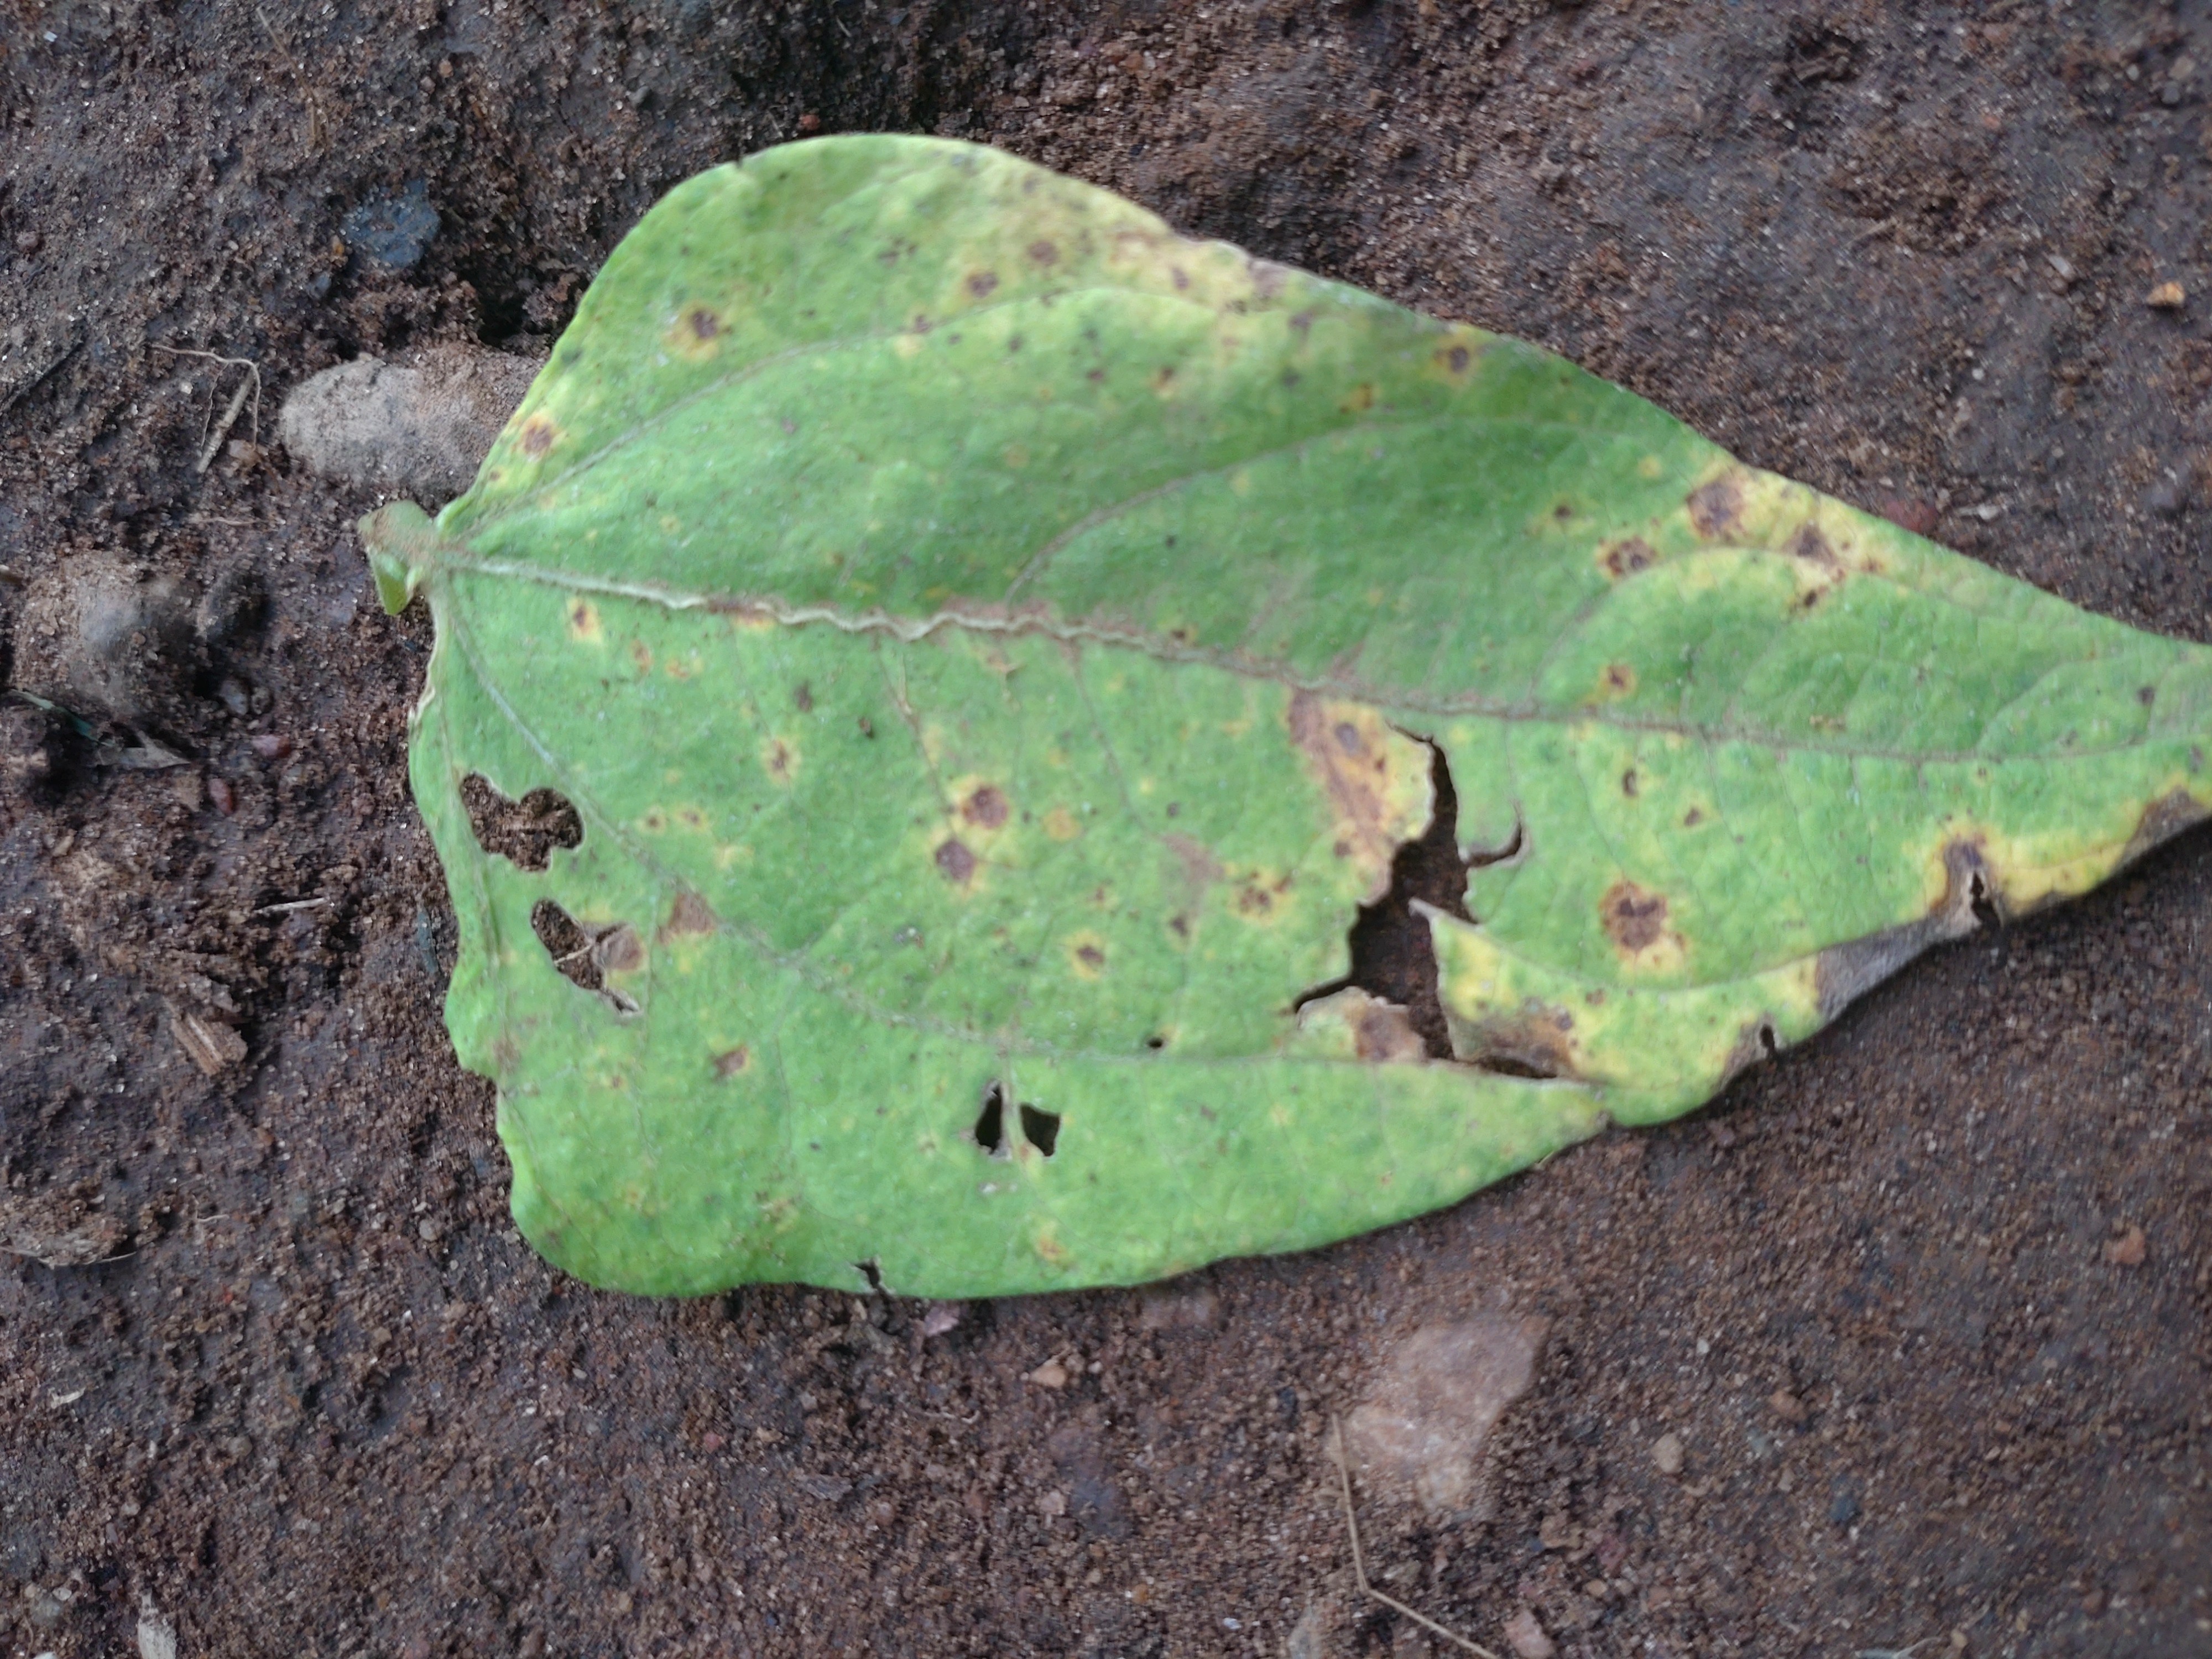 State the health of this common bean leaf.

anthracnose
